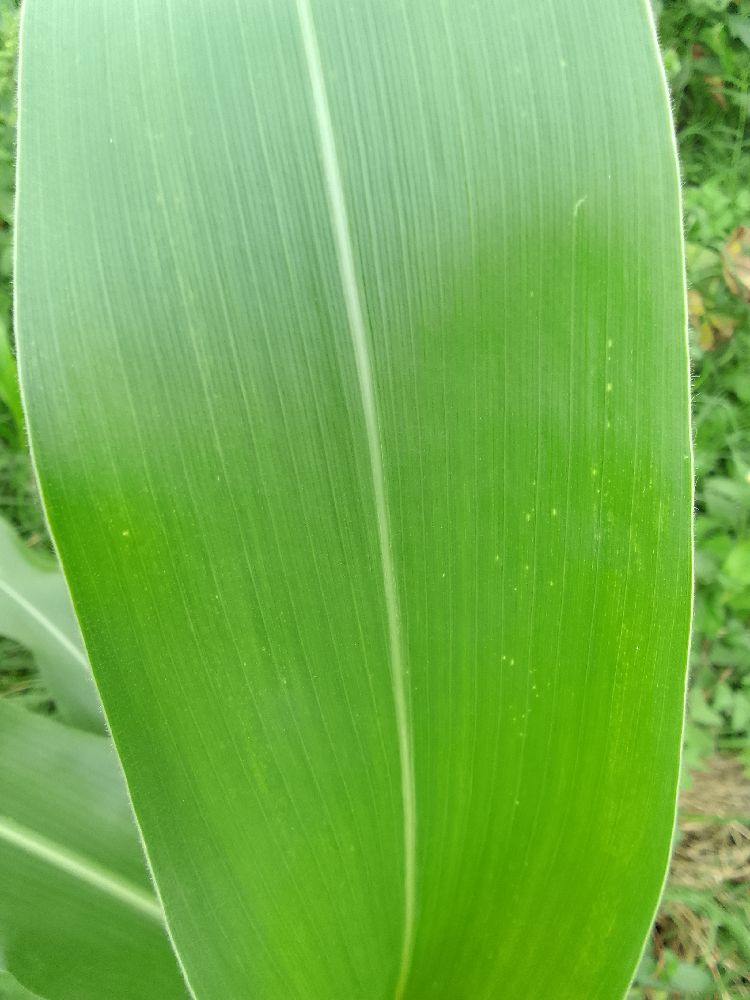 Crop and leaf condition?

maize, healthy
